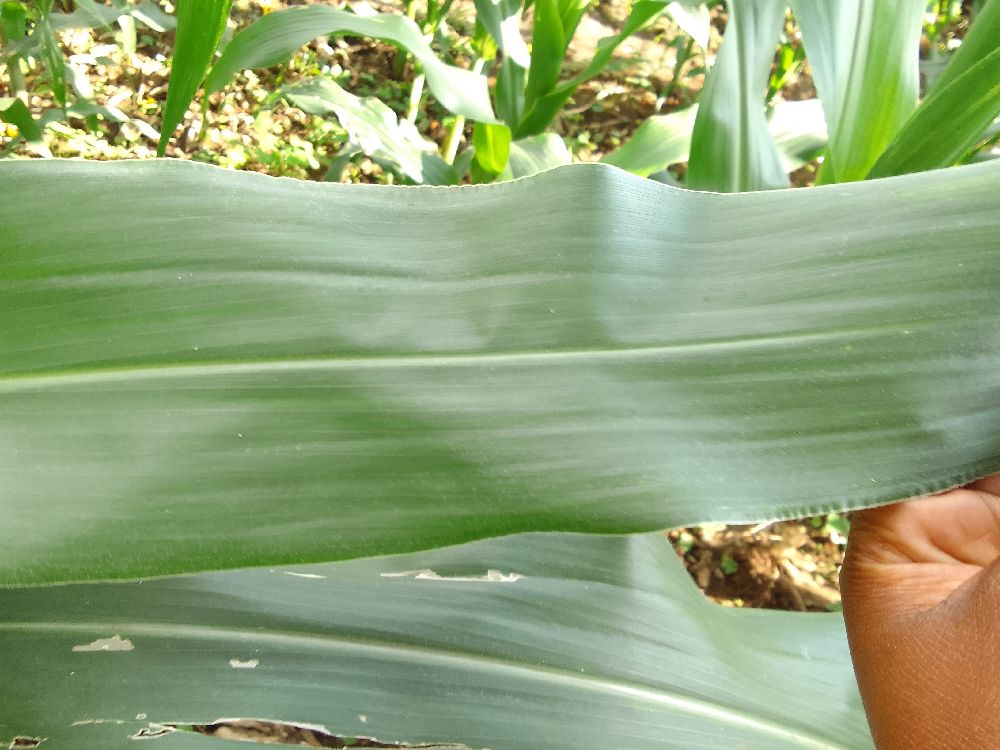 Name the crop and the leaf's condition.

maize, healthy
